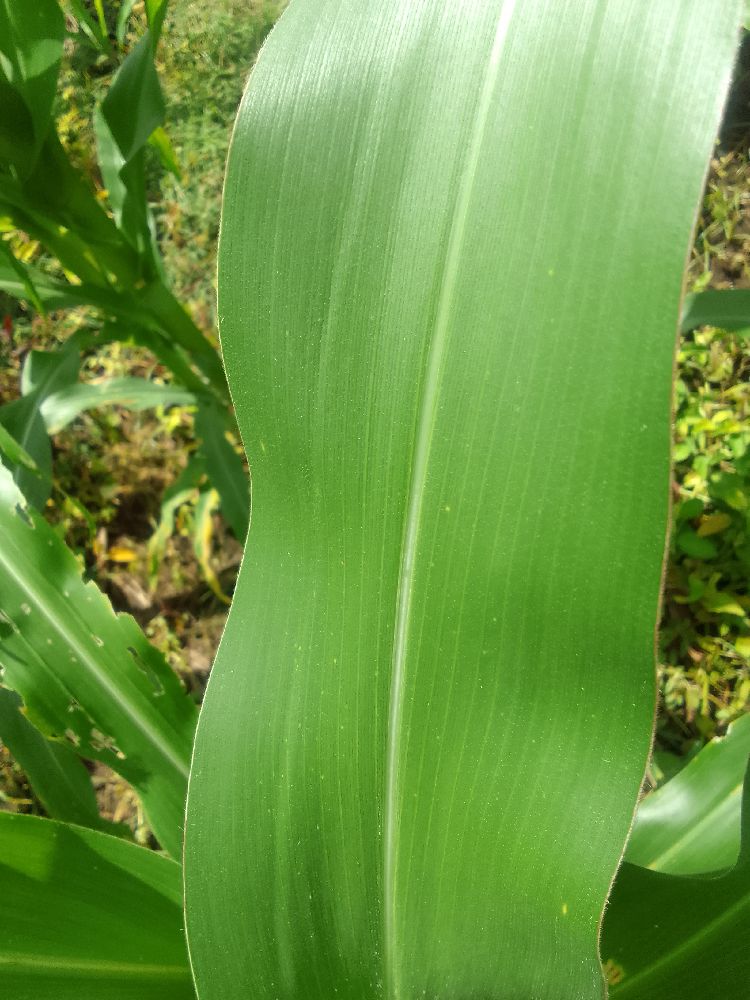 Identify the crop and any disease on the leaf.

maize, healthy
